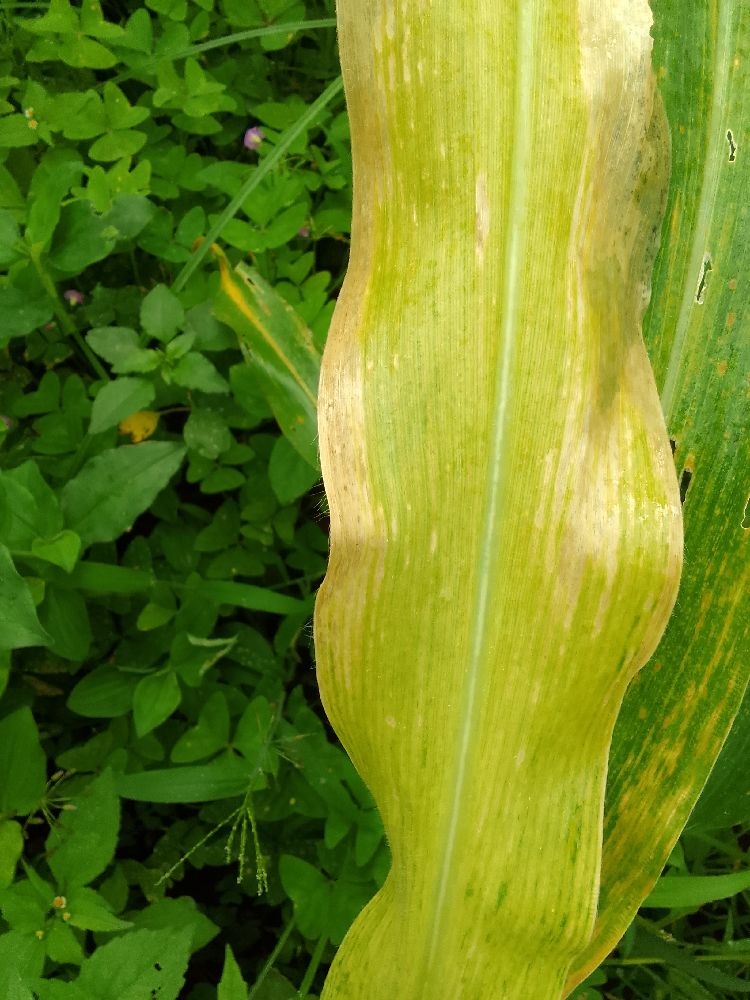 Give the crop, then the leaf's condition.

maize, healthy
